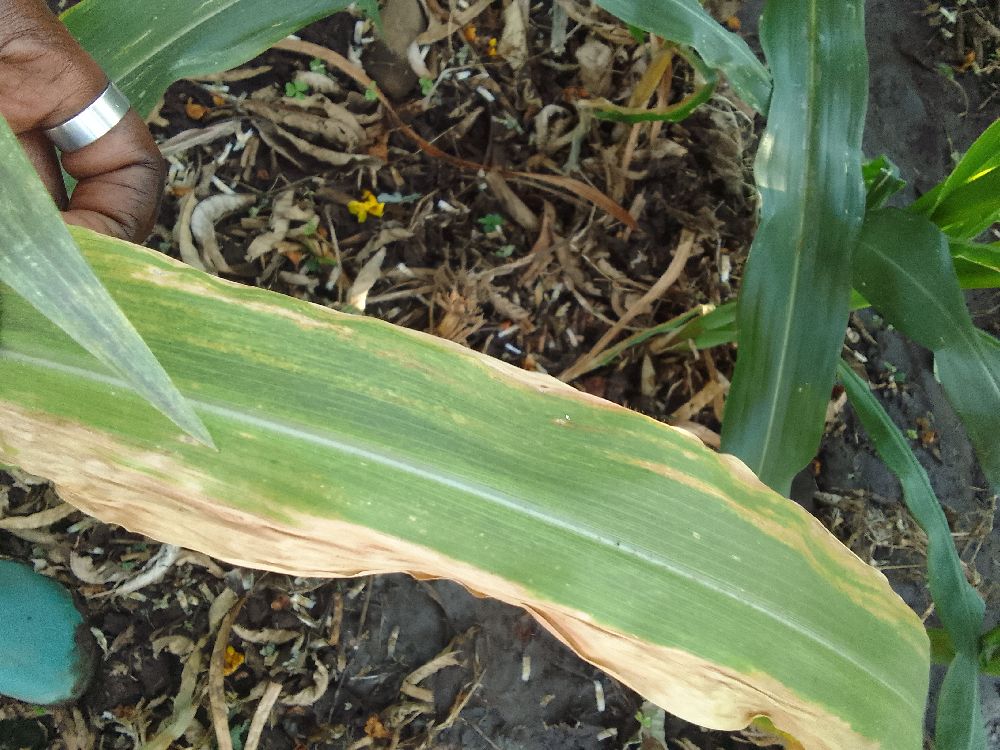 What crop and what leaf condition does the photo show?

maize, maize lethal necrosis
